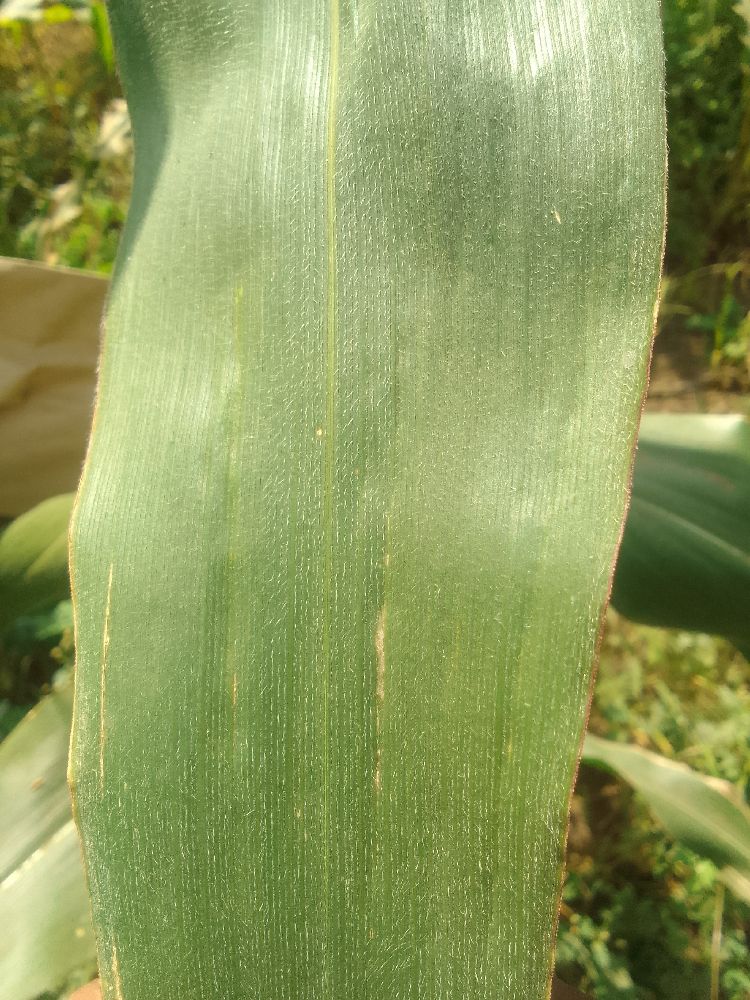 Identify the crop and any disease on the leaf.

maize, healthy
